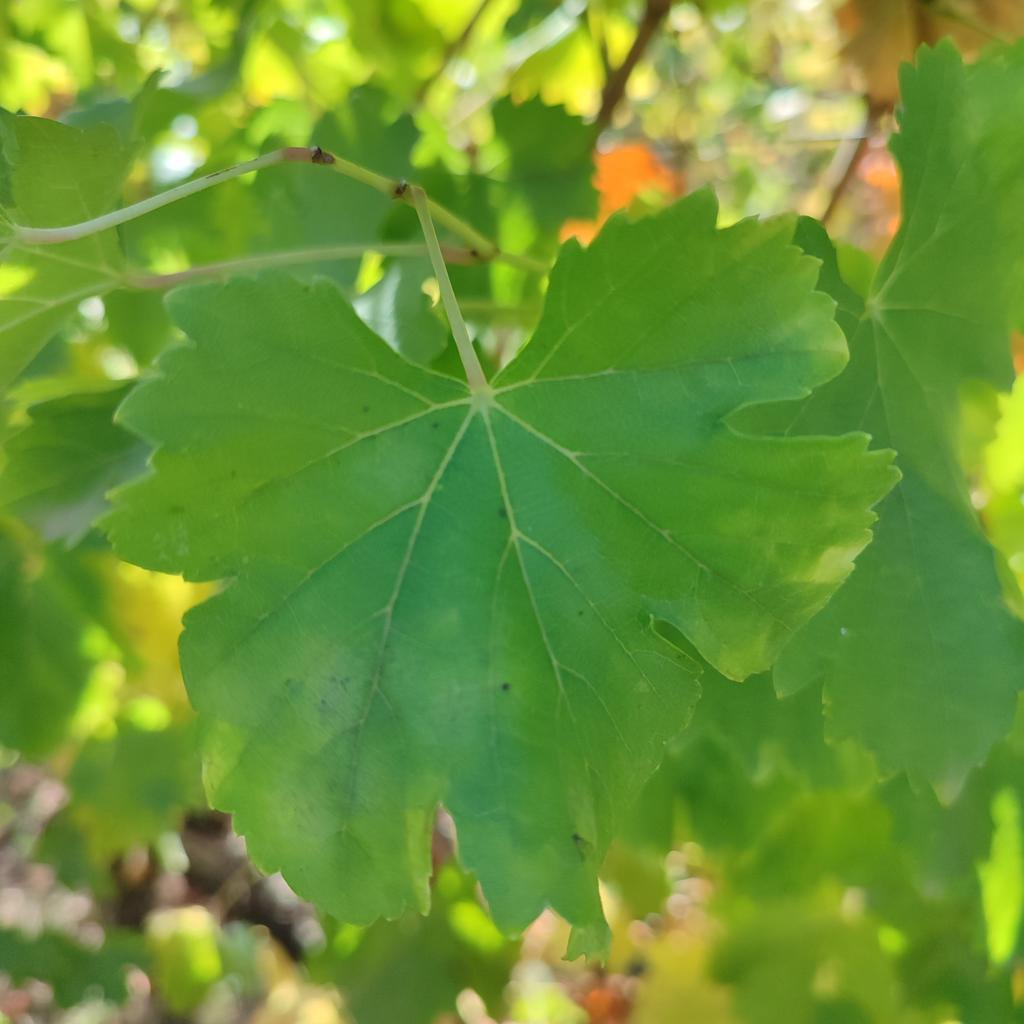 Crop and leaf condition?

grapevine, powdery mildew
